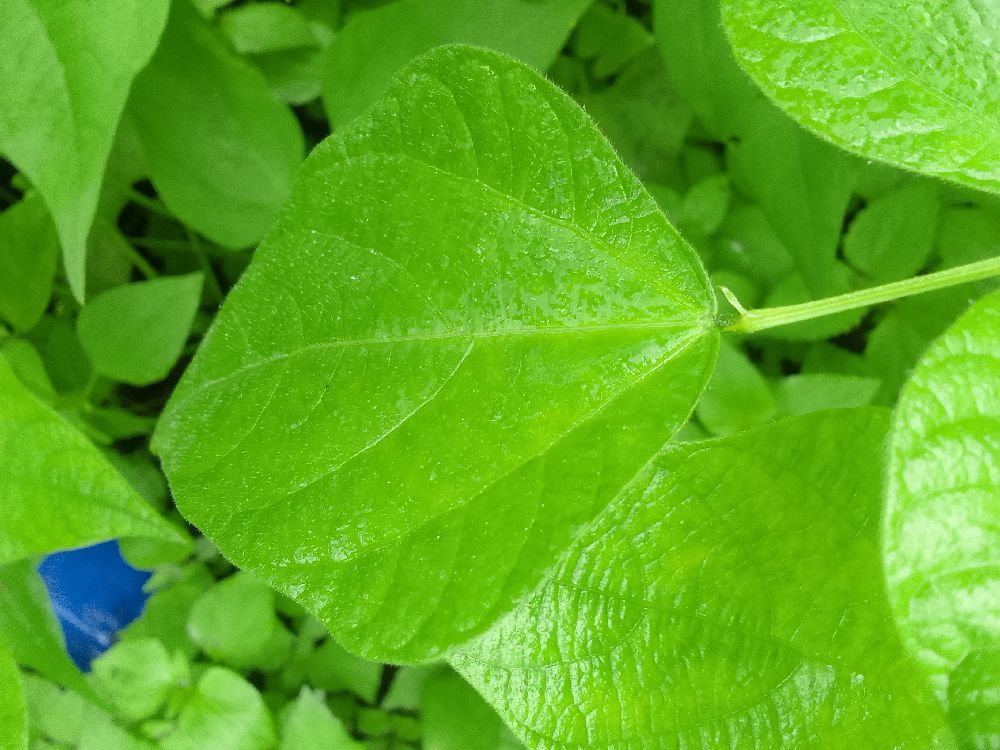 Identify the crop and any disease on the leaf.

common bean, healthy
